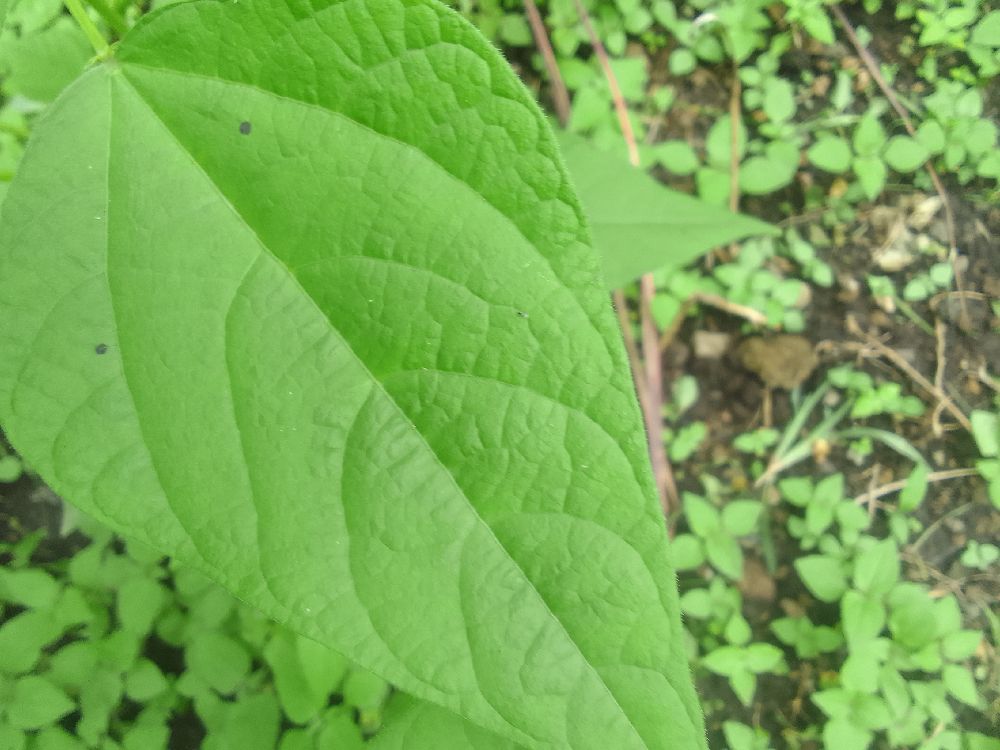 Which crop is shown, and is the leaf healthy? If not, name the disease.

common bean, healthy
